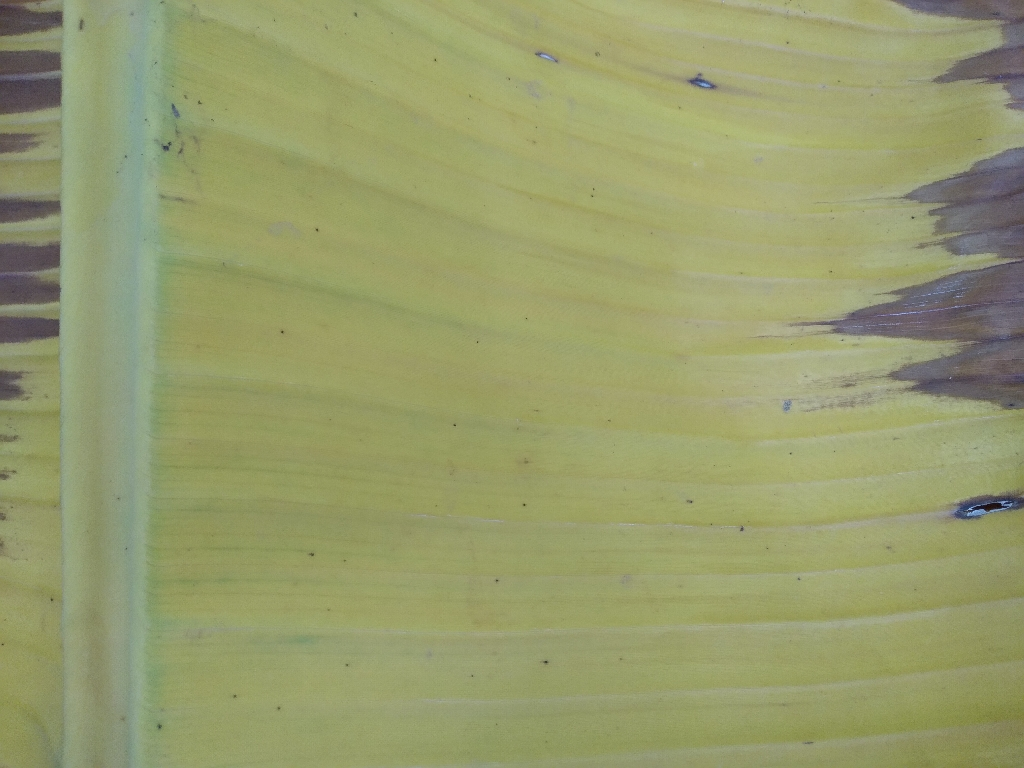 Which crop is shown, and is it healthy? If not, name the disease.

banana, fusarium wilt race 1
